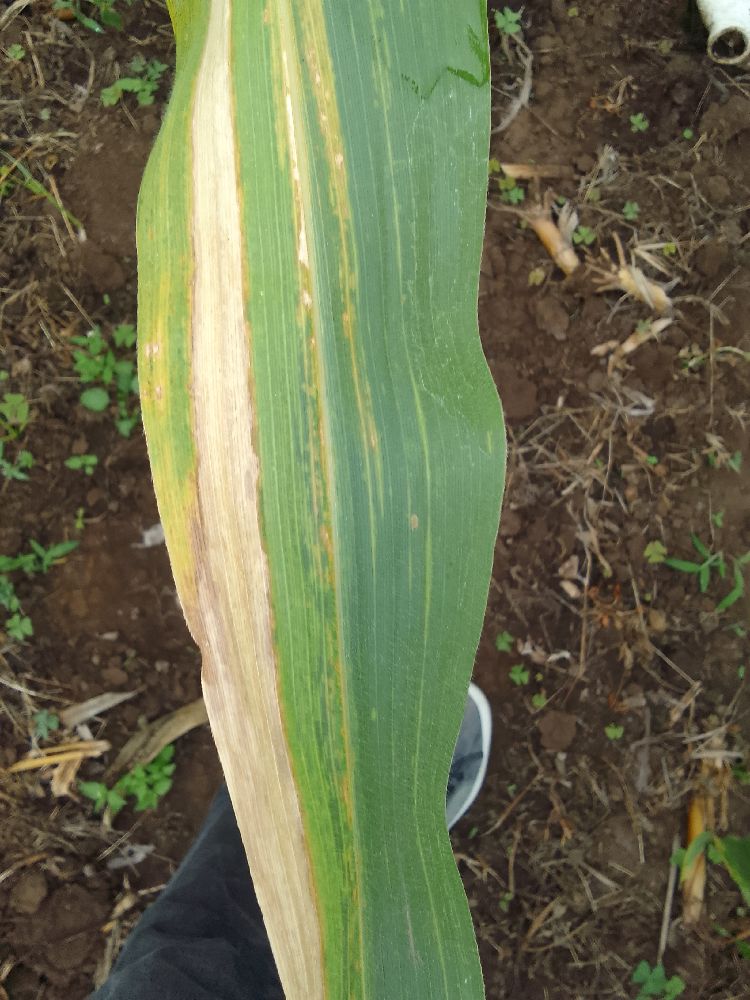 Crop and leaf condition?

maize, maize lethal necrosis
